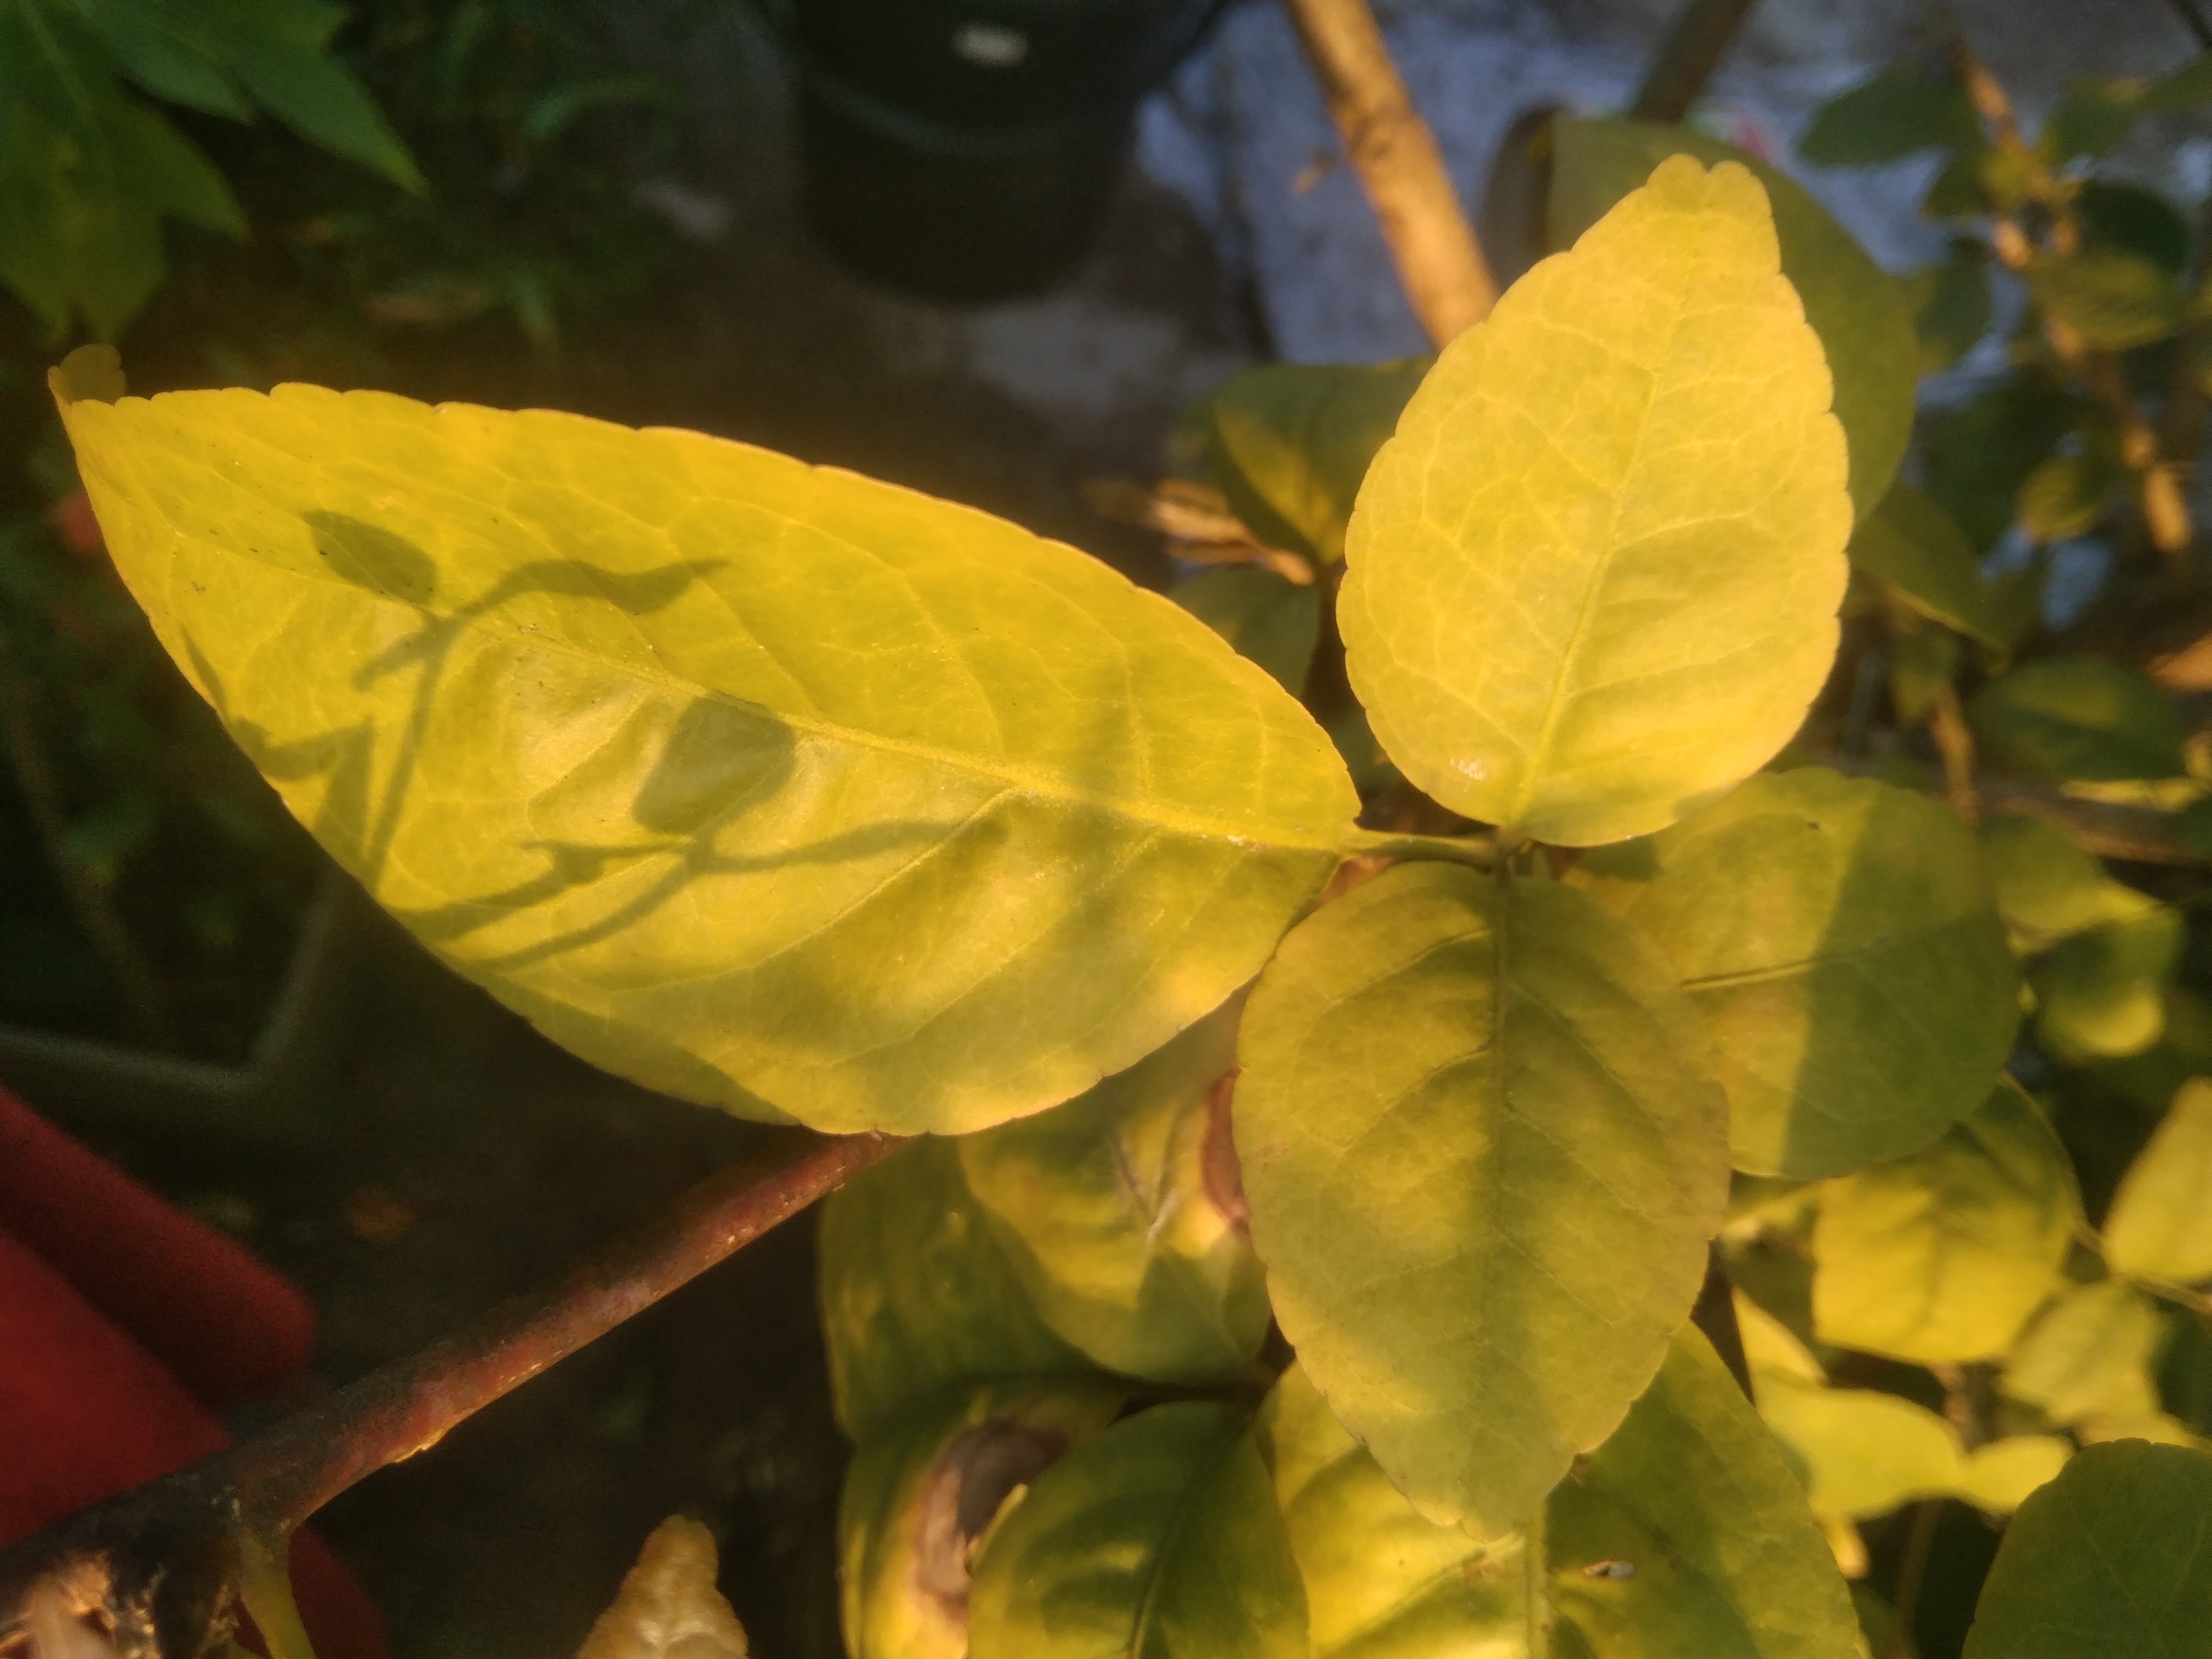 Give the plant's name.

wood apple
